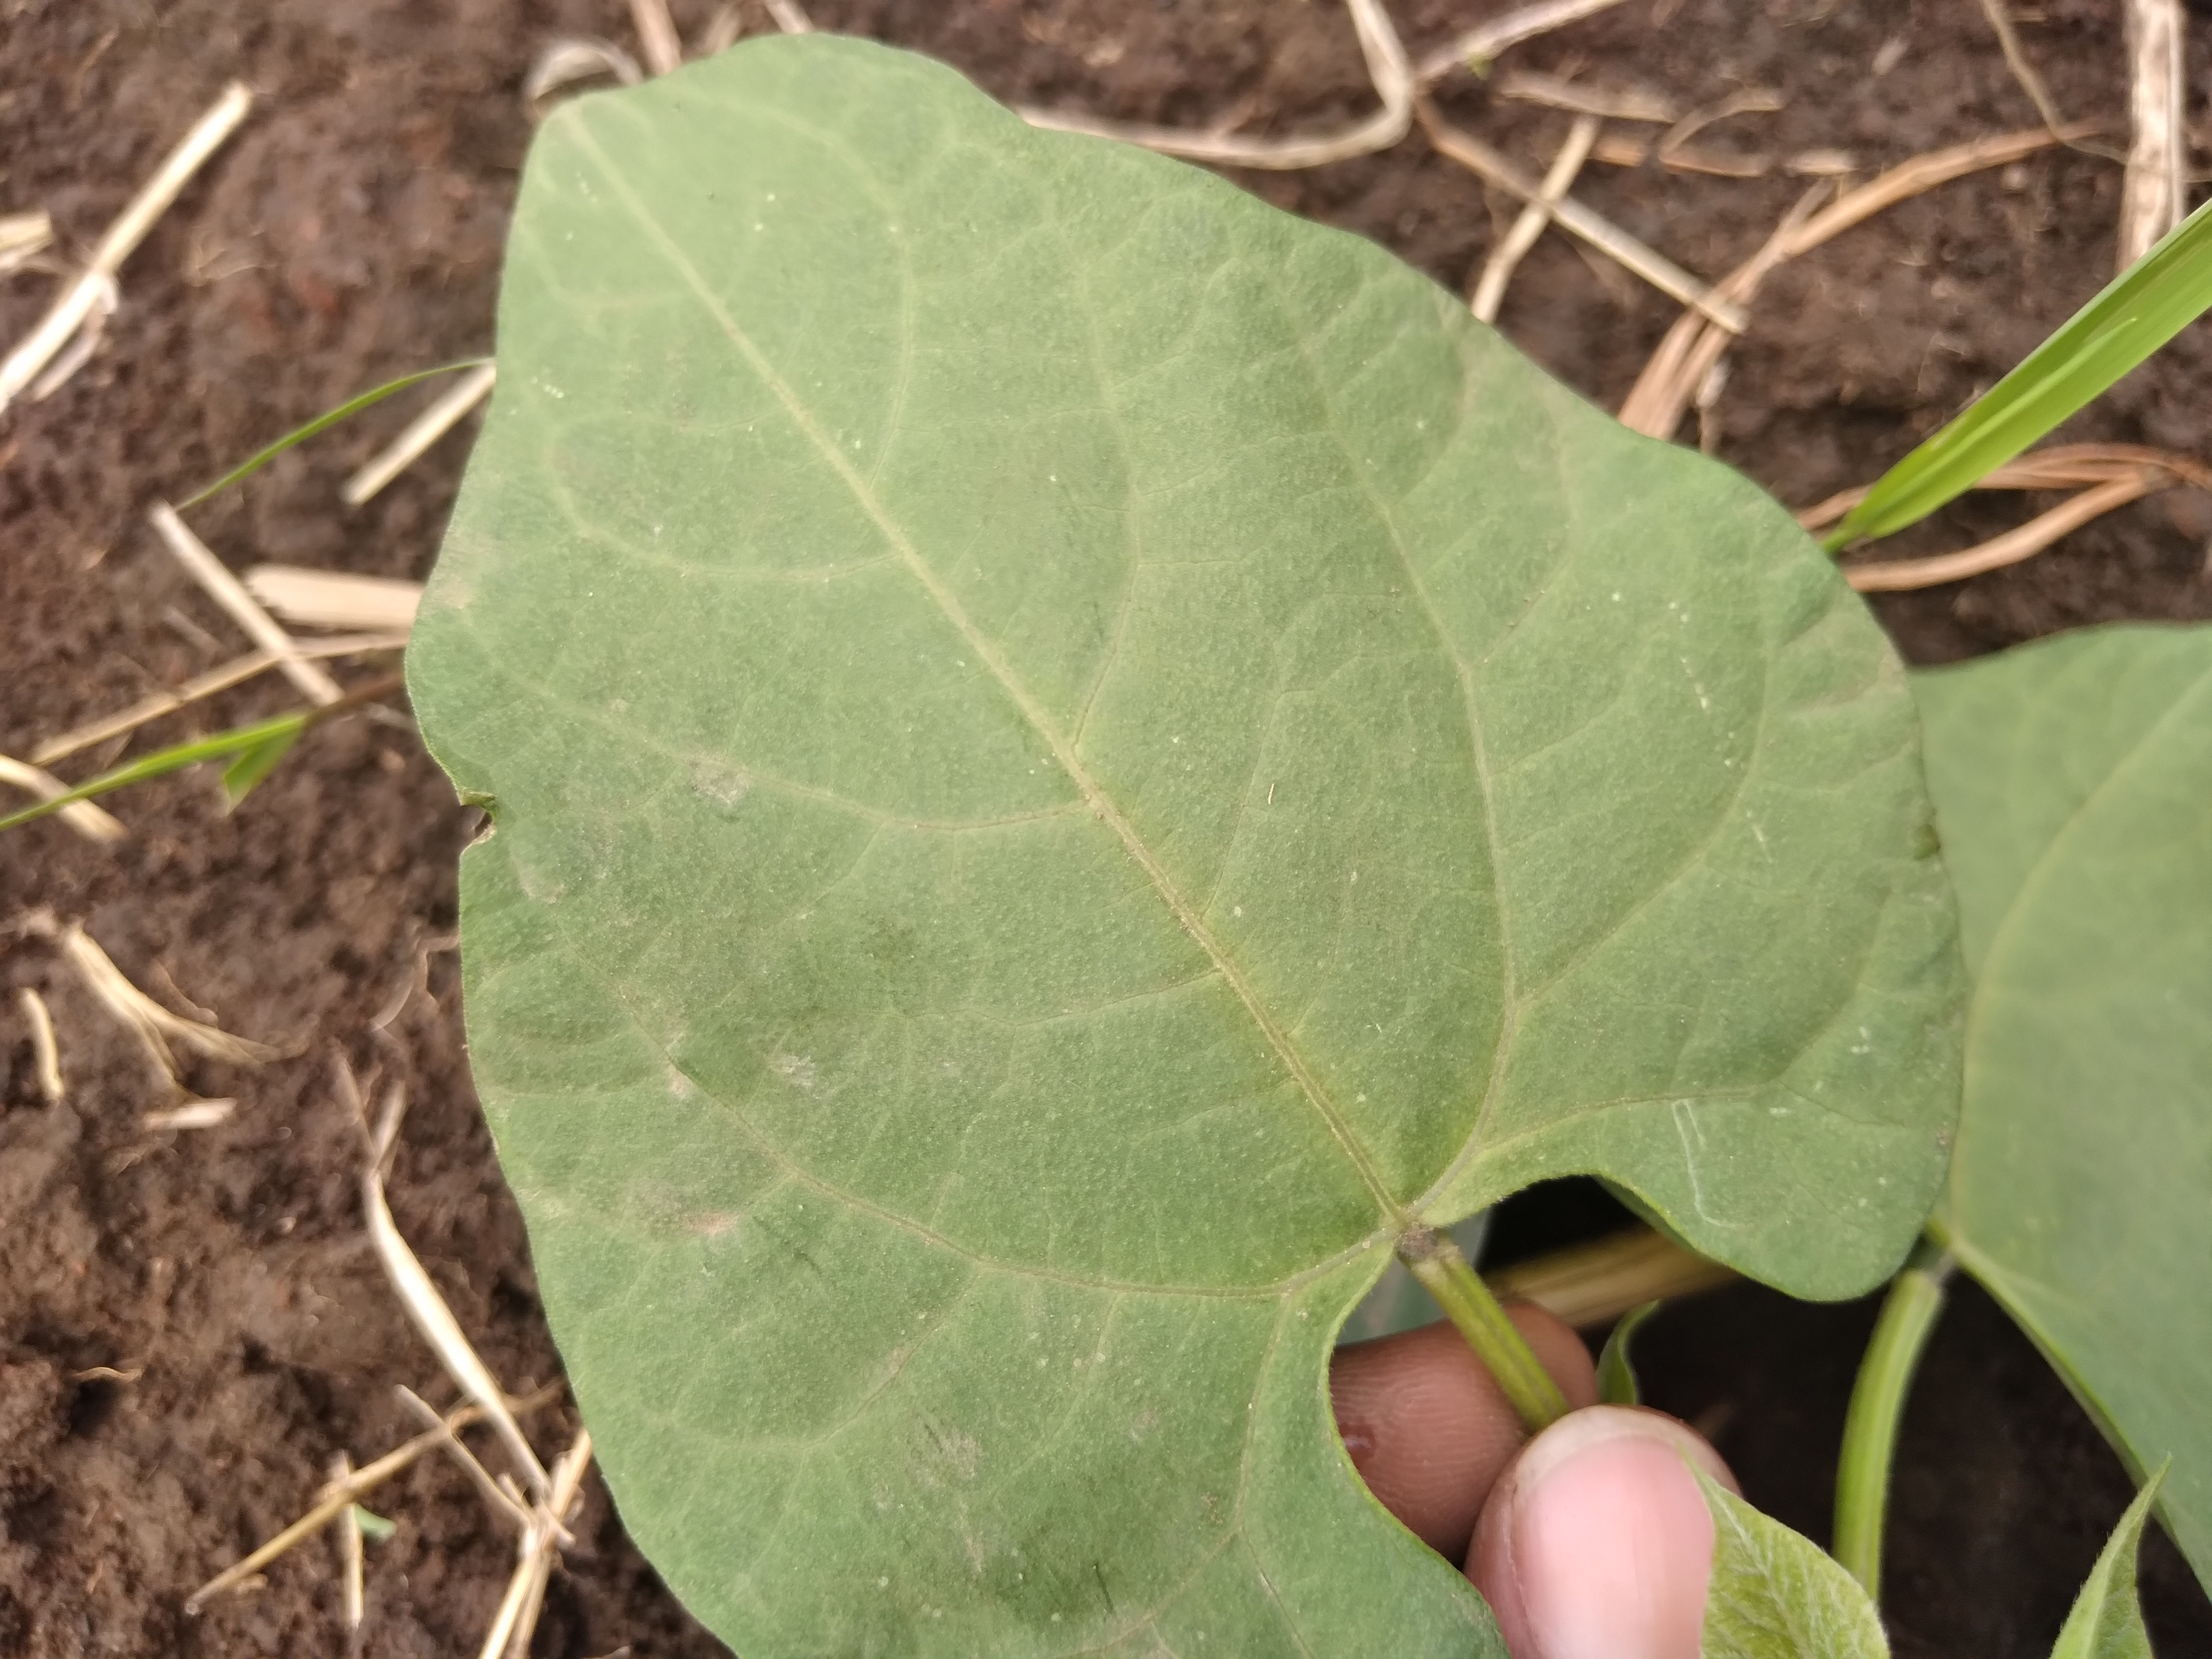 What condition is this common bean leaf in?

healthy
